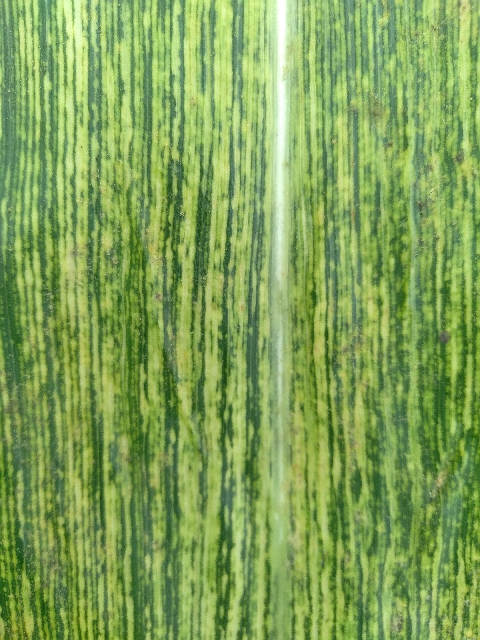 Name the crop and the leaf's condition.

maize, maize streak virus
